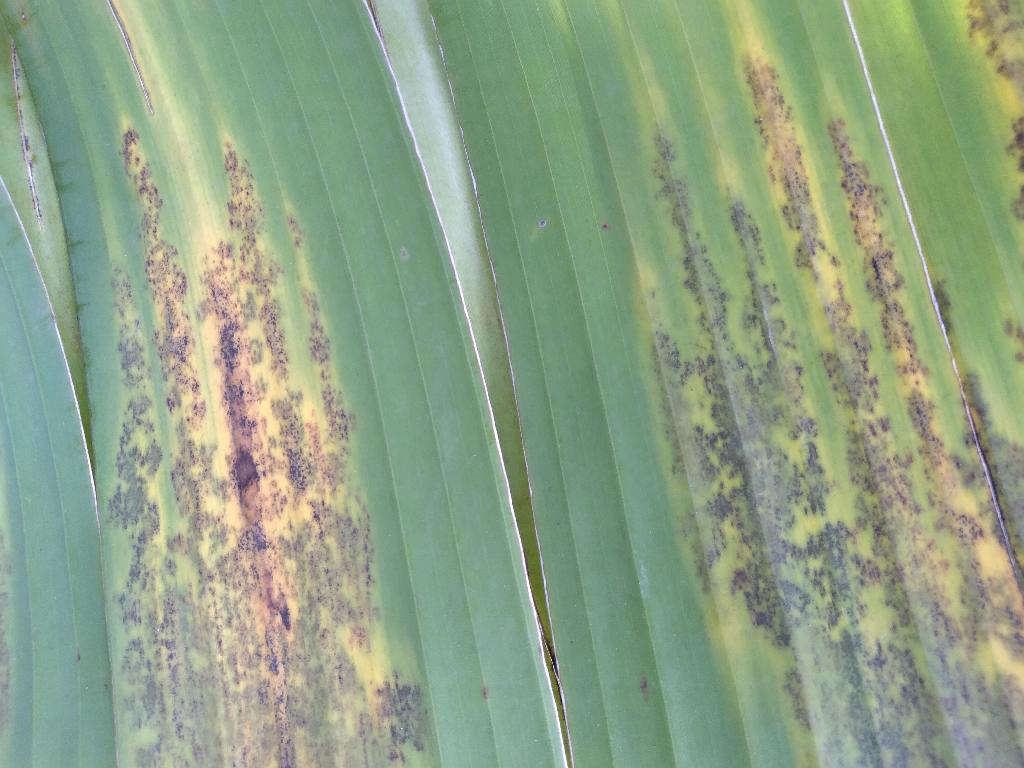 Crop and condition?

banana, black sigatoka
